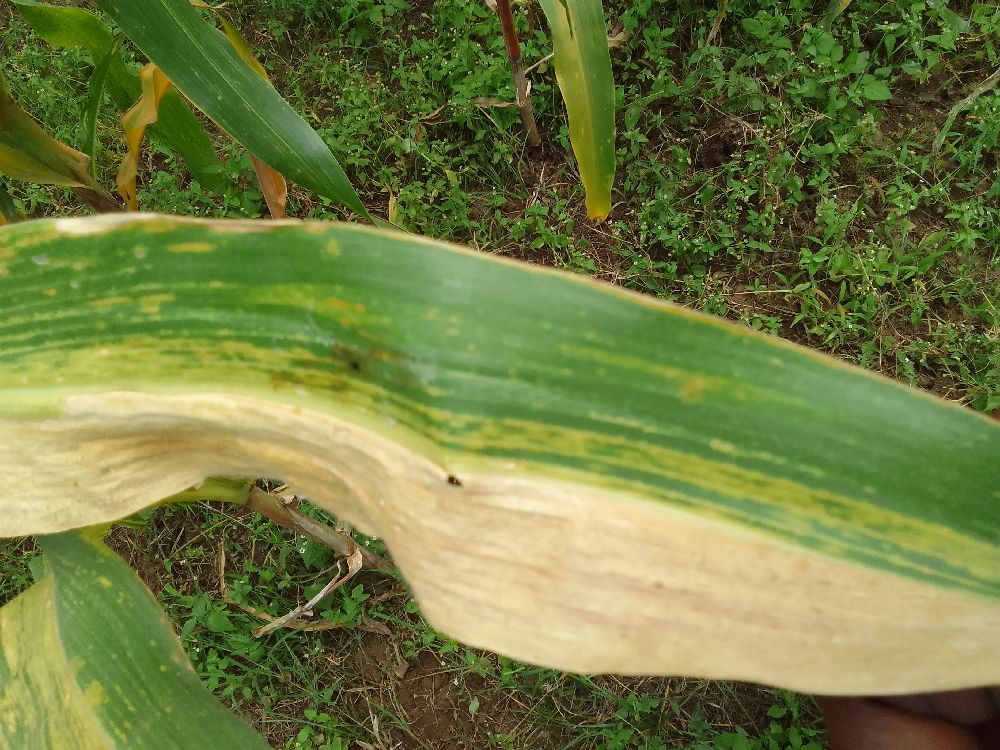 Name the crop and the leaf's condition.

maize, maize lethal necrosis
